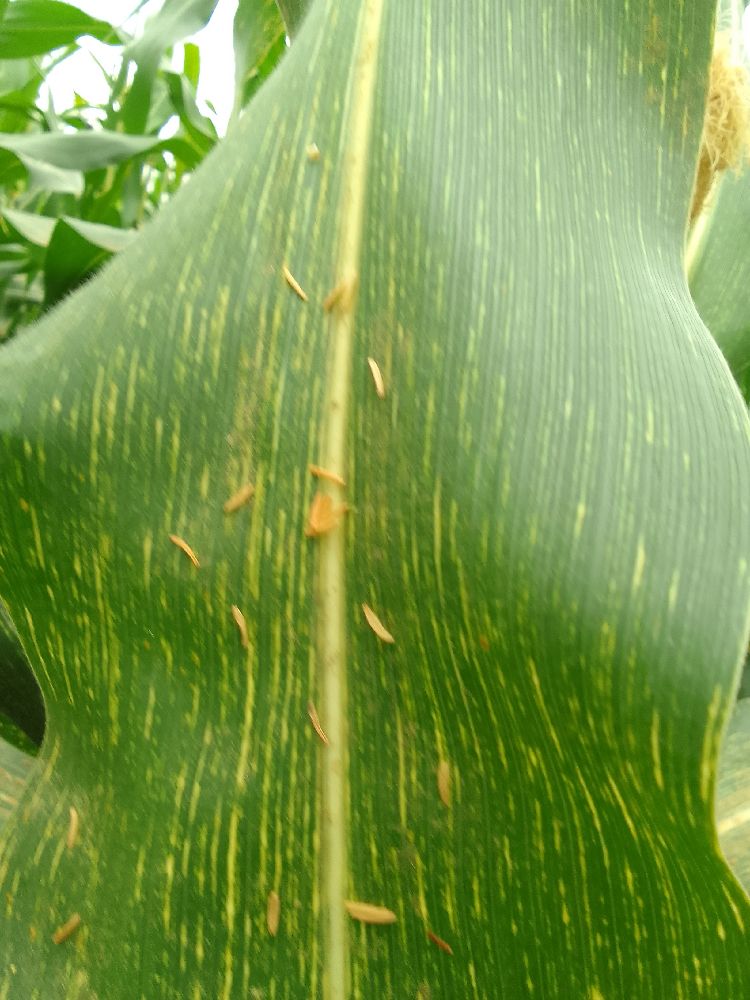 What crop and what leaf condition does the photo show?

maize, maize streak virus
